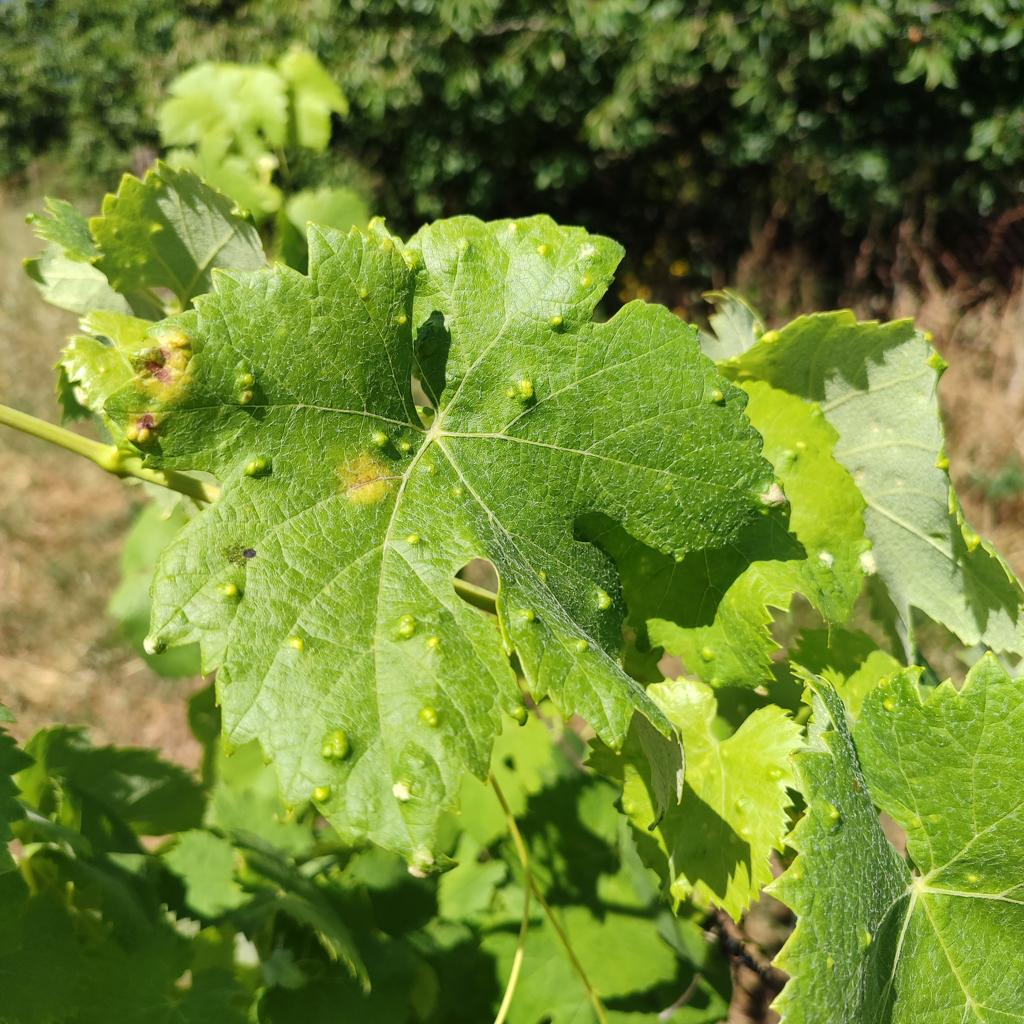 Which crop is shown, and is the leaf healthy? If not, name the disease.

grapevine, erineum mite
